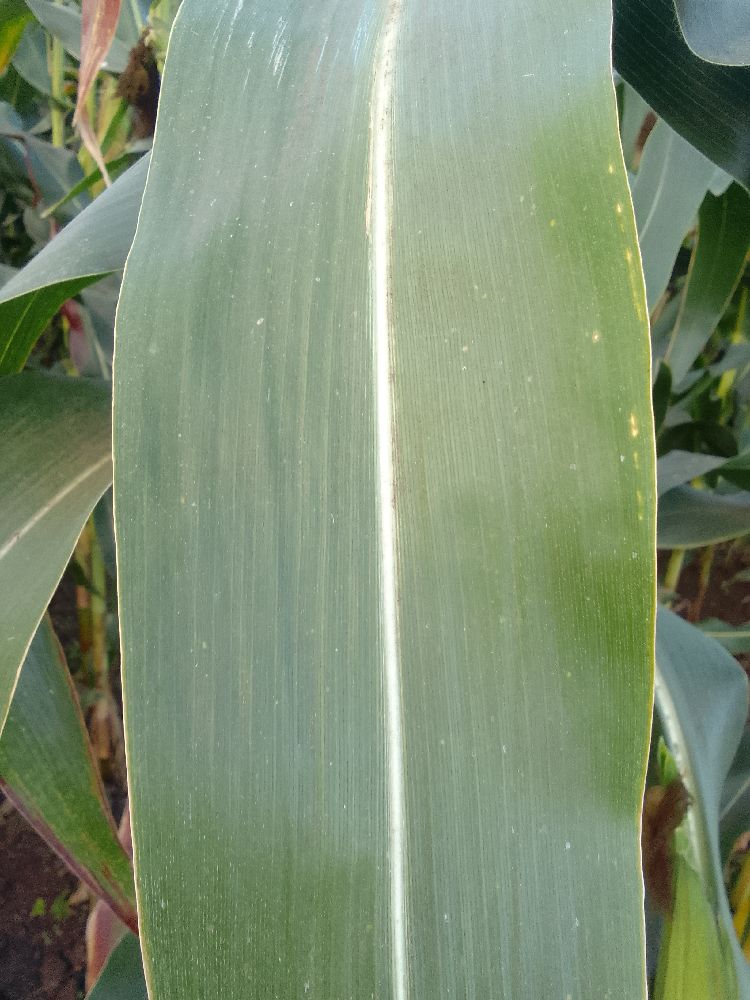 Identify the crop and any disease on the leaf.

maize, healthy
